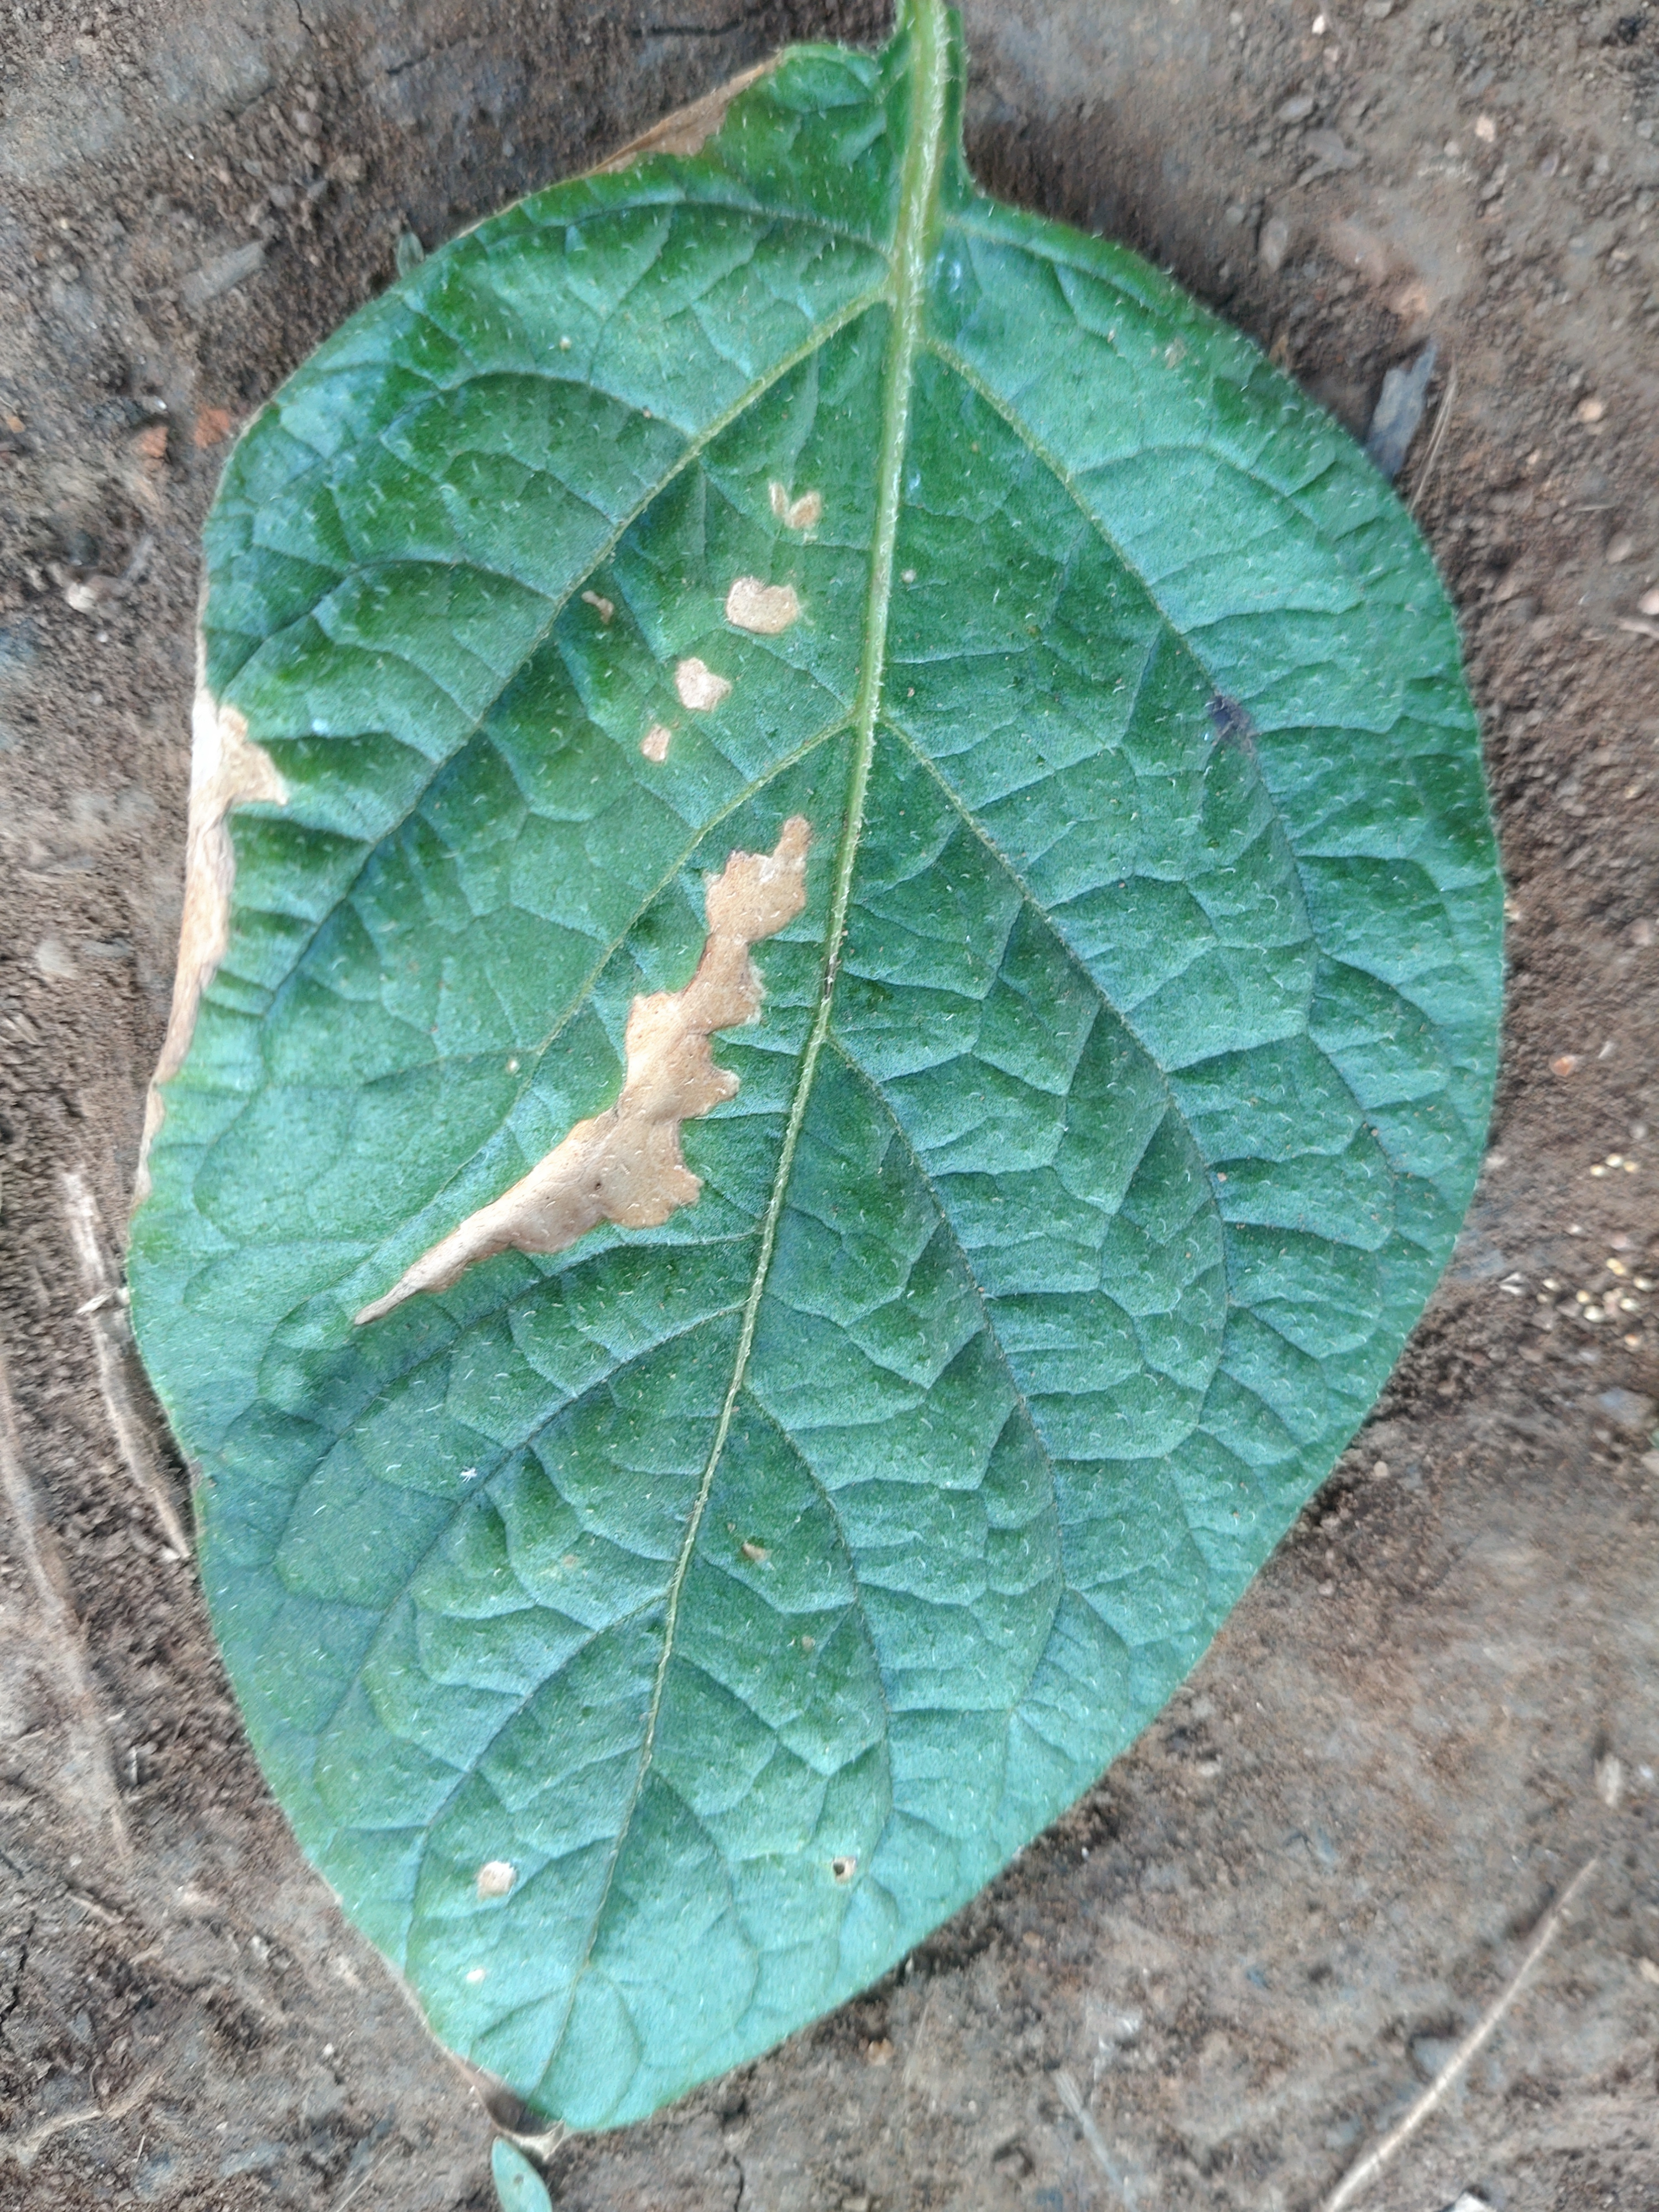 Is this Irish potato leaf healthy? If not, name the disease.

early blight
